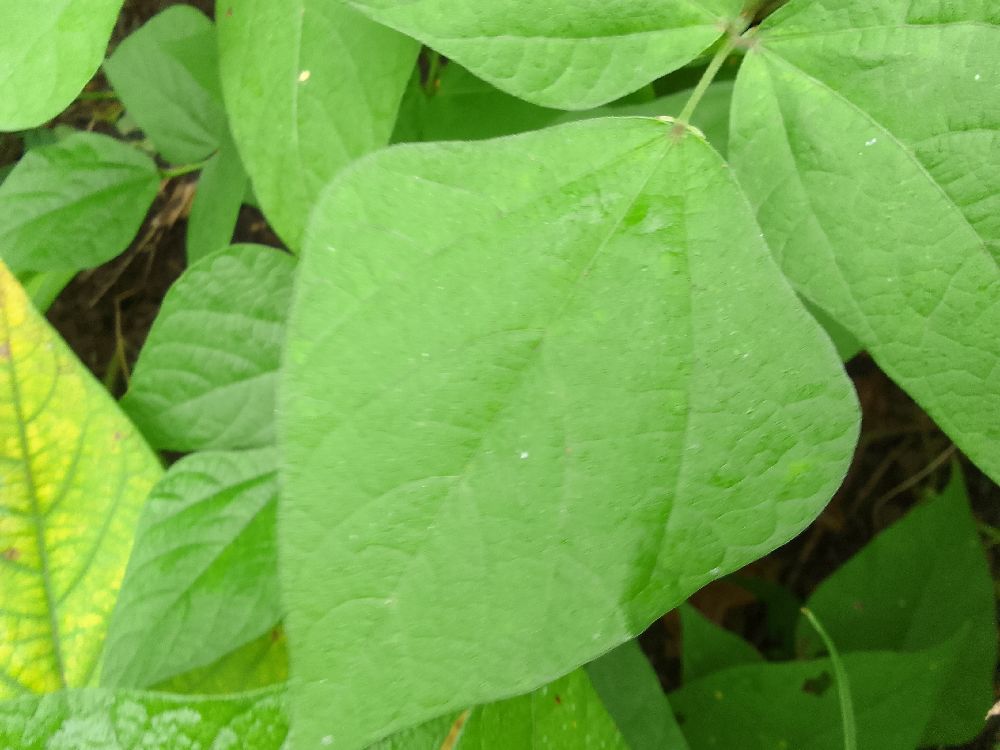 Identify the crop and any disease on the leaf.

common bean, healthy
